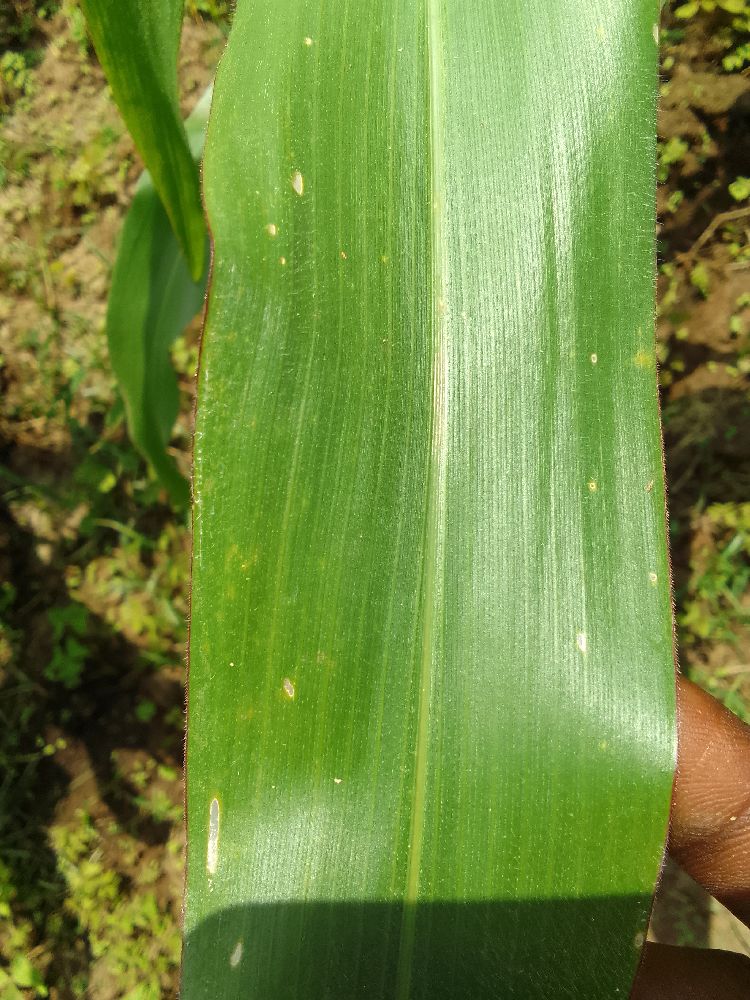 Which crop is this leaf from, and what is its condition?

maize, healthy
